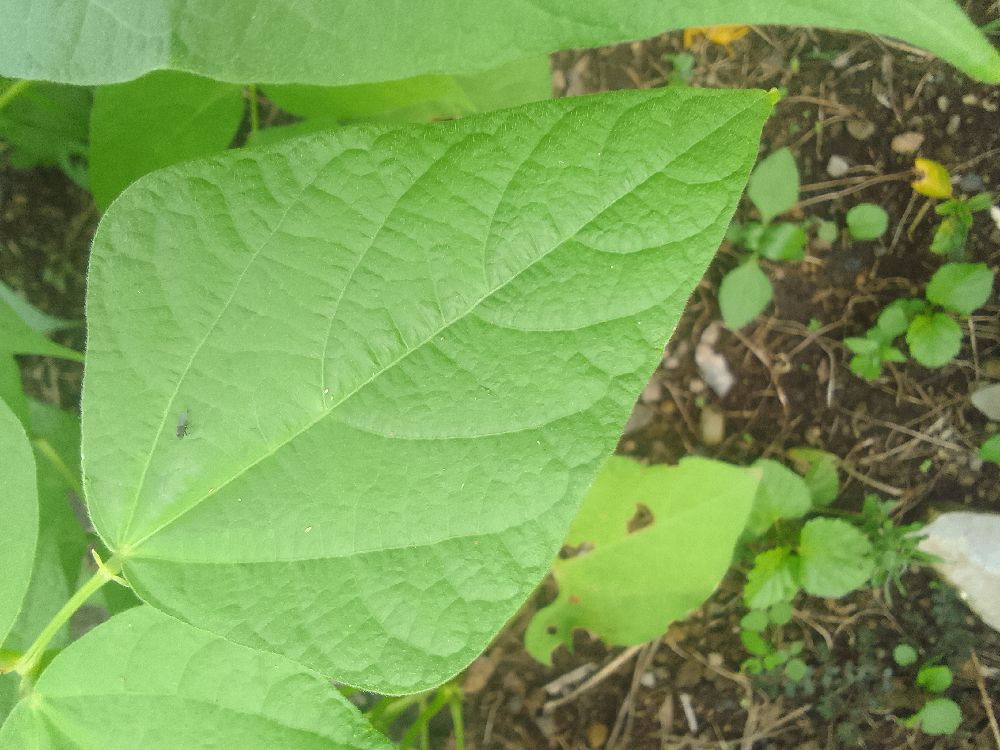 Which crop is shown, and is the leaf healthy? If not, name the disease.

common bean, healthy
